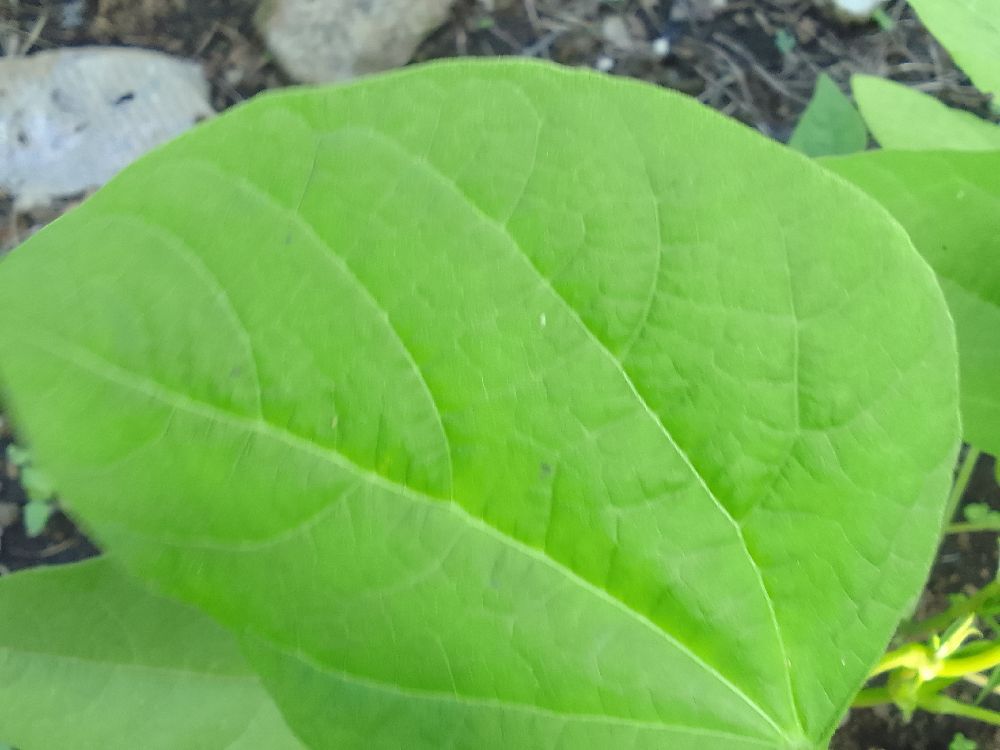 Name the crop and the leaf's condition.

common bean, healthy
